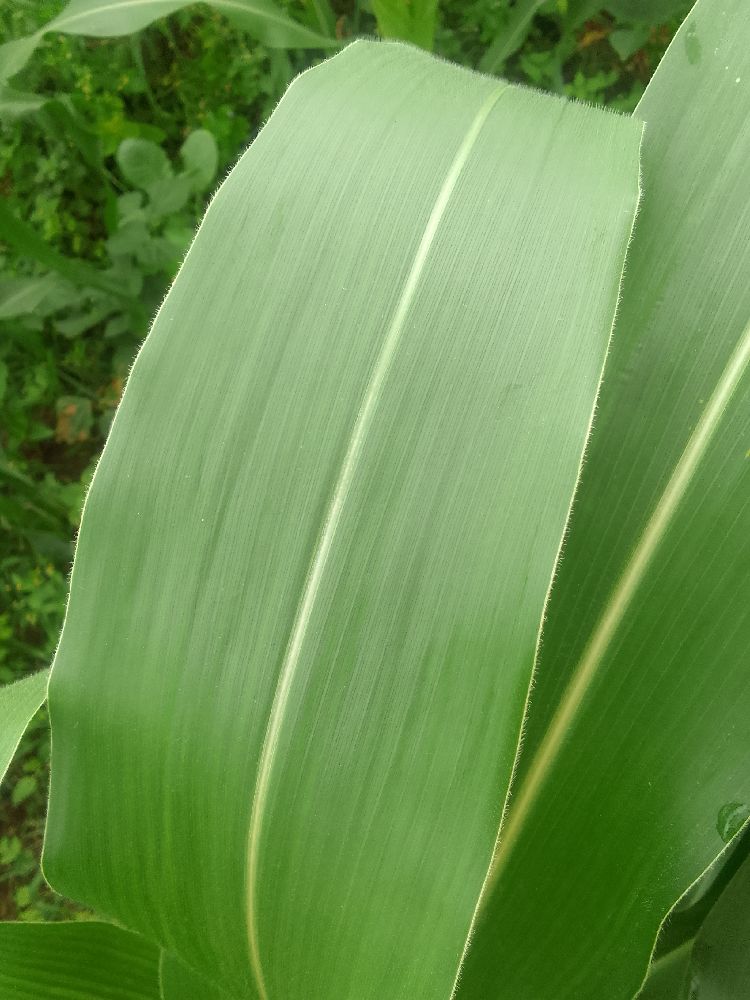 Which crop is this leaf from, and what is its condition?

maize, healthy
